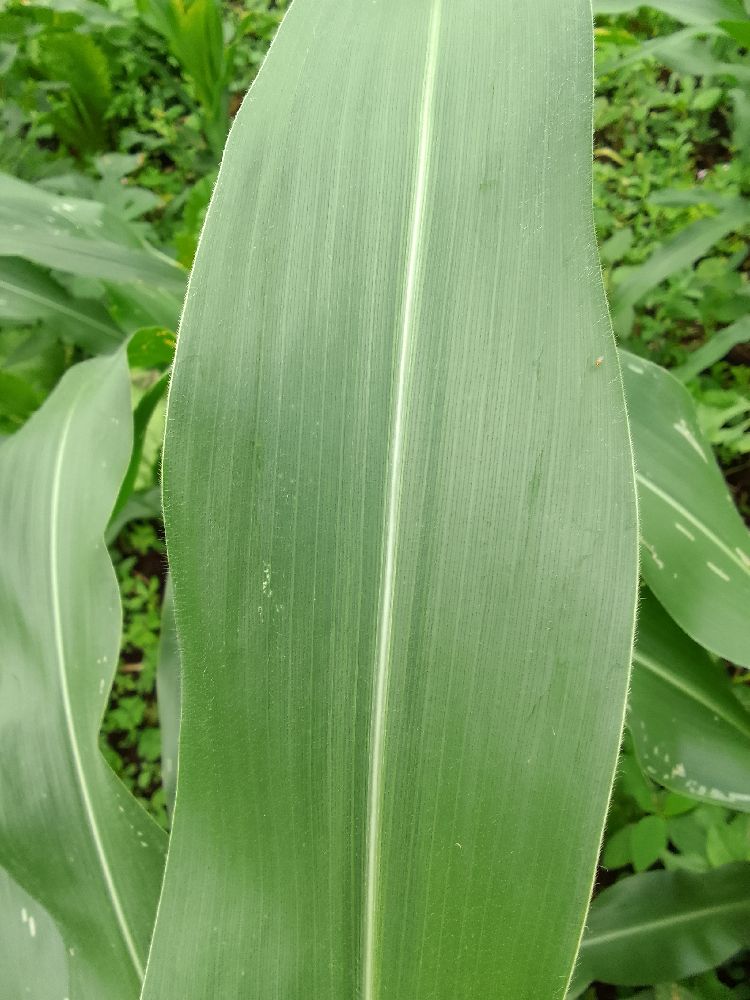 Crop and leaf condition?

maize, healthy
